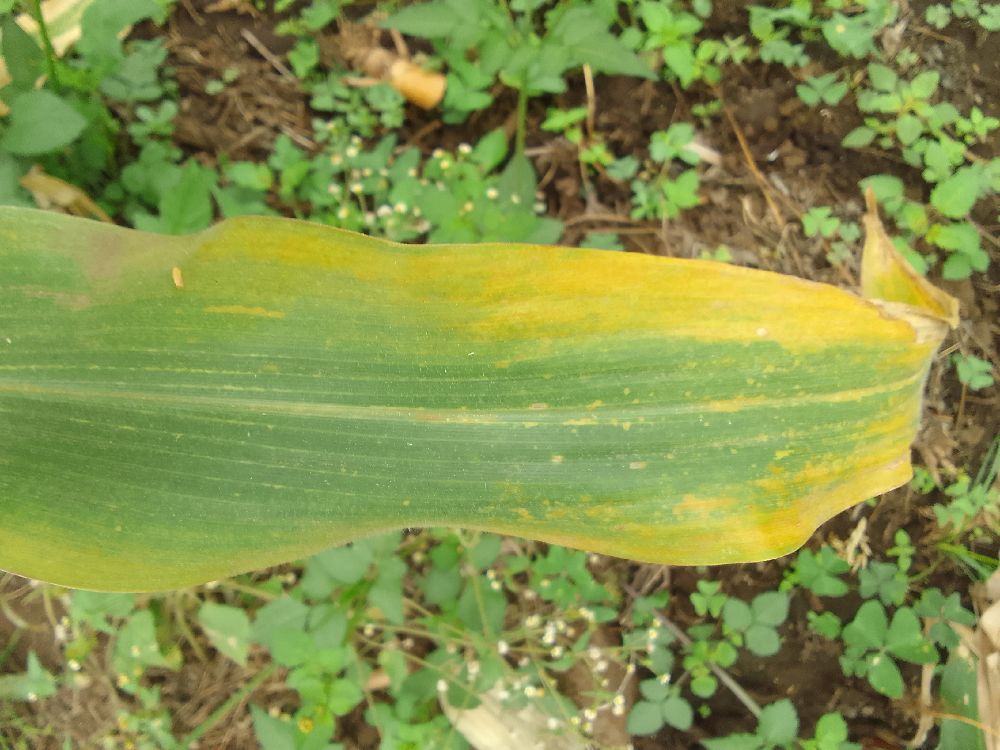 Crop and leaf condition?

maize, maize lethal necrosis
